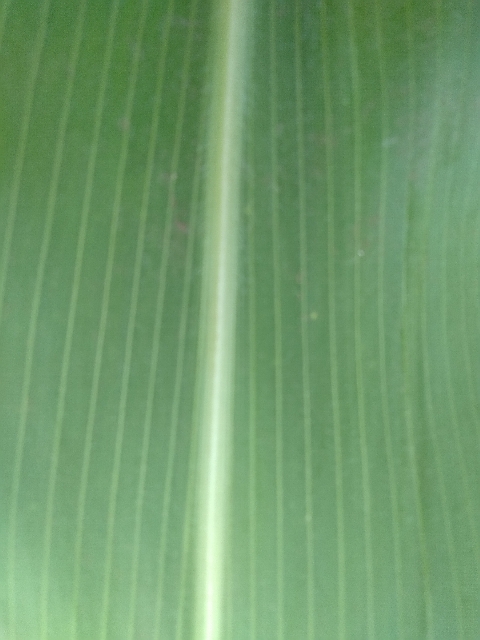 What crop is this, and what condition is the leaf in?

maize, healthy
